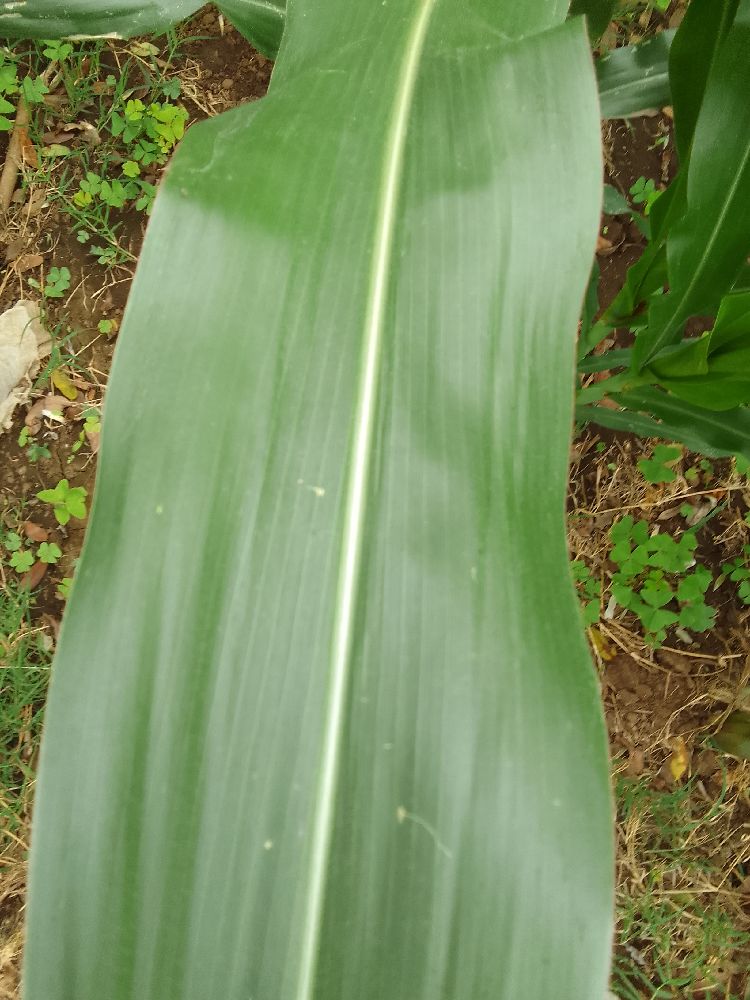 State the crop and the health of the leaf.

maize, healthy
